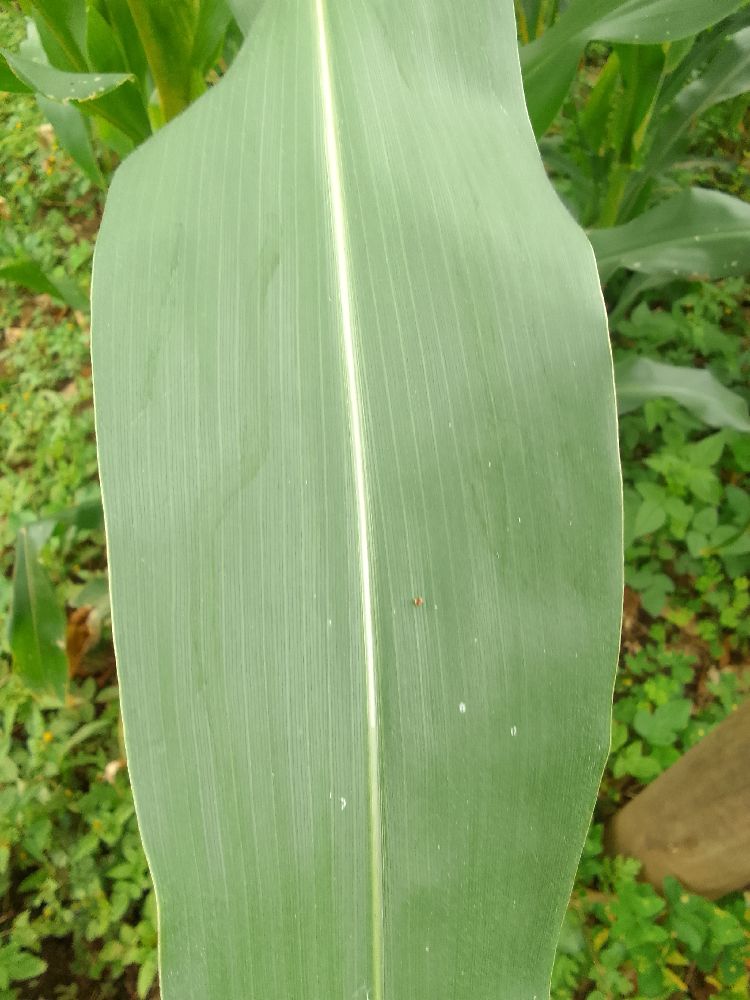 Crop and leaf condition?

maize, healthy
